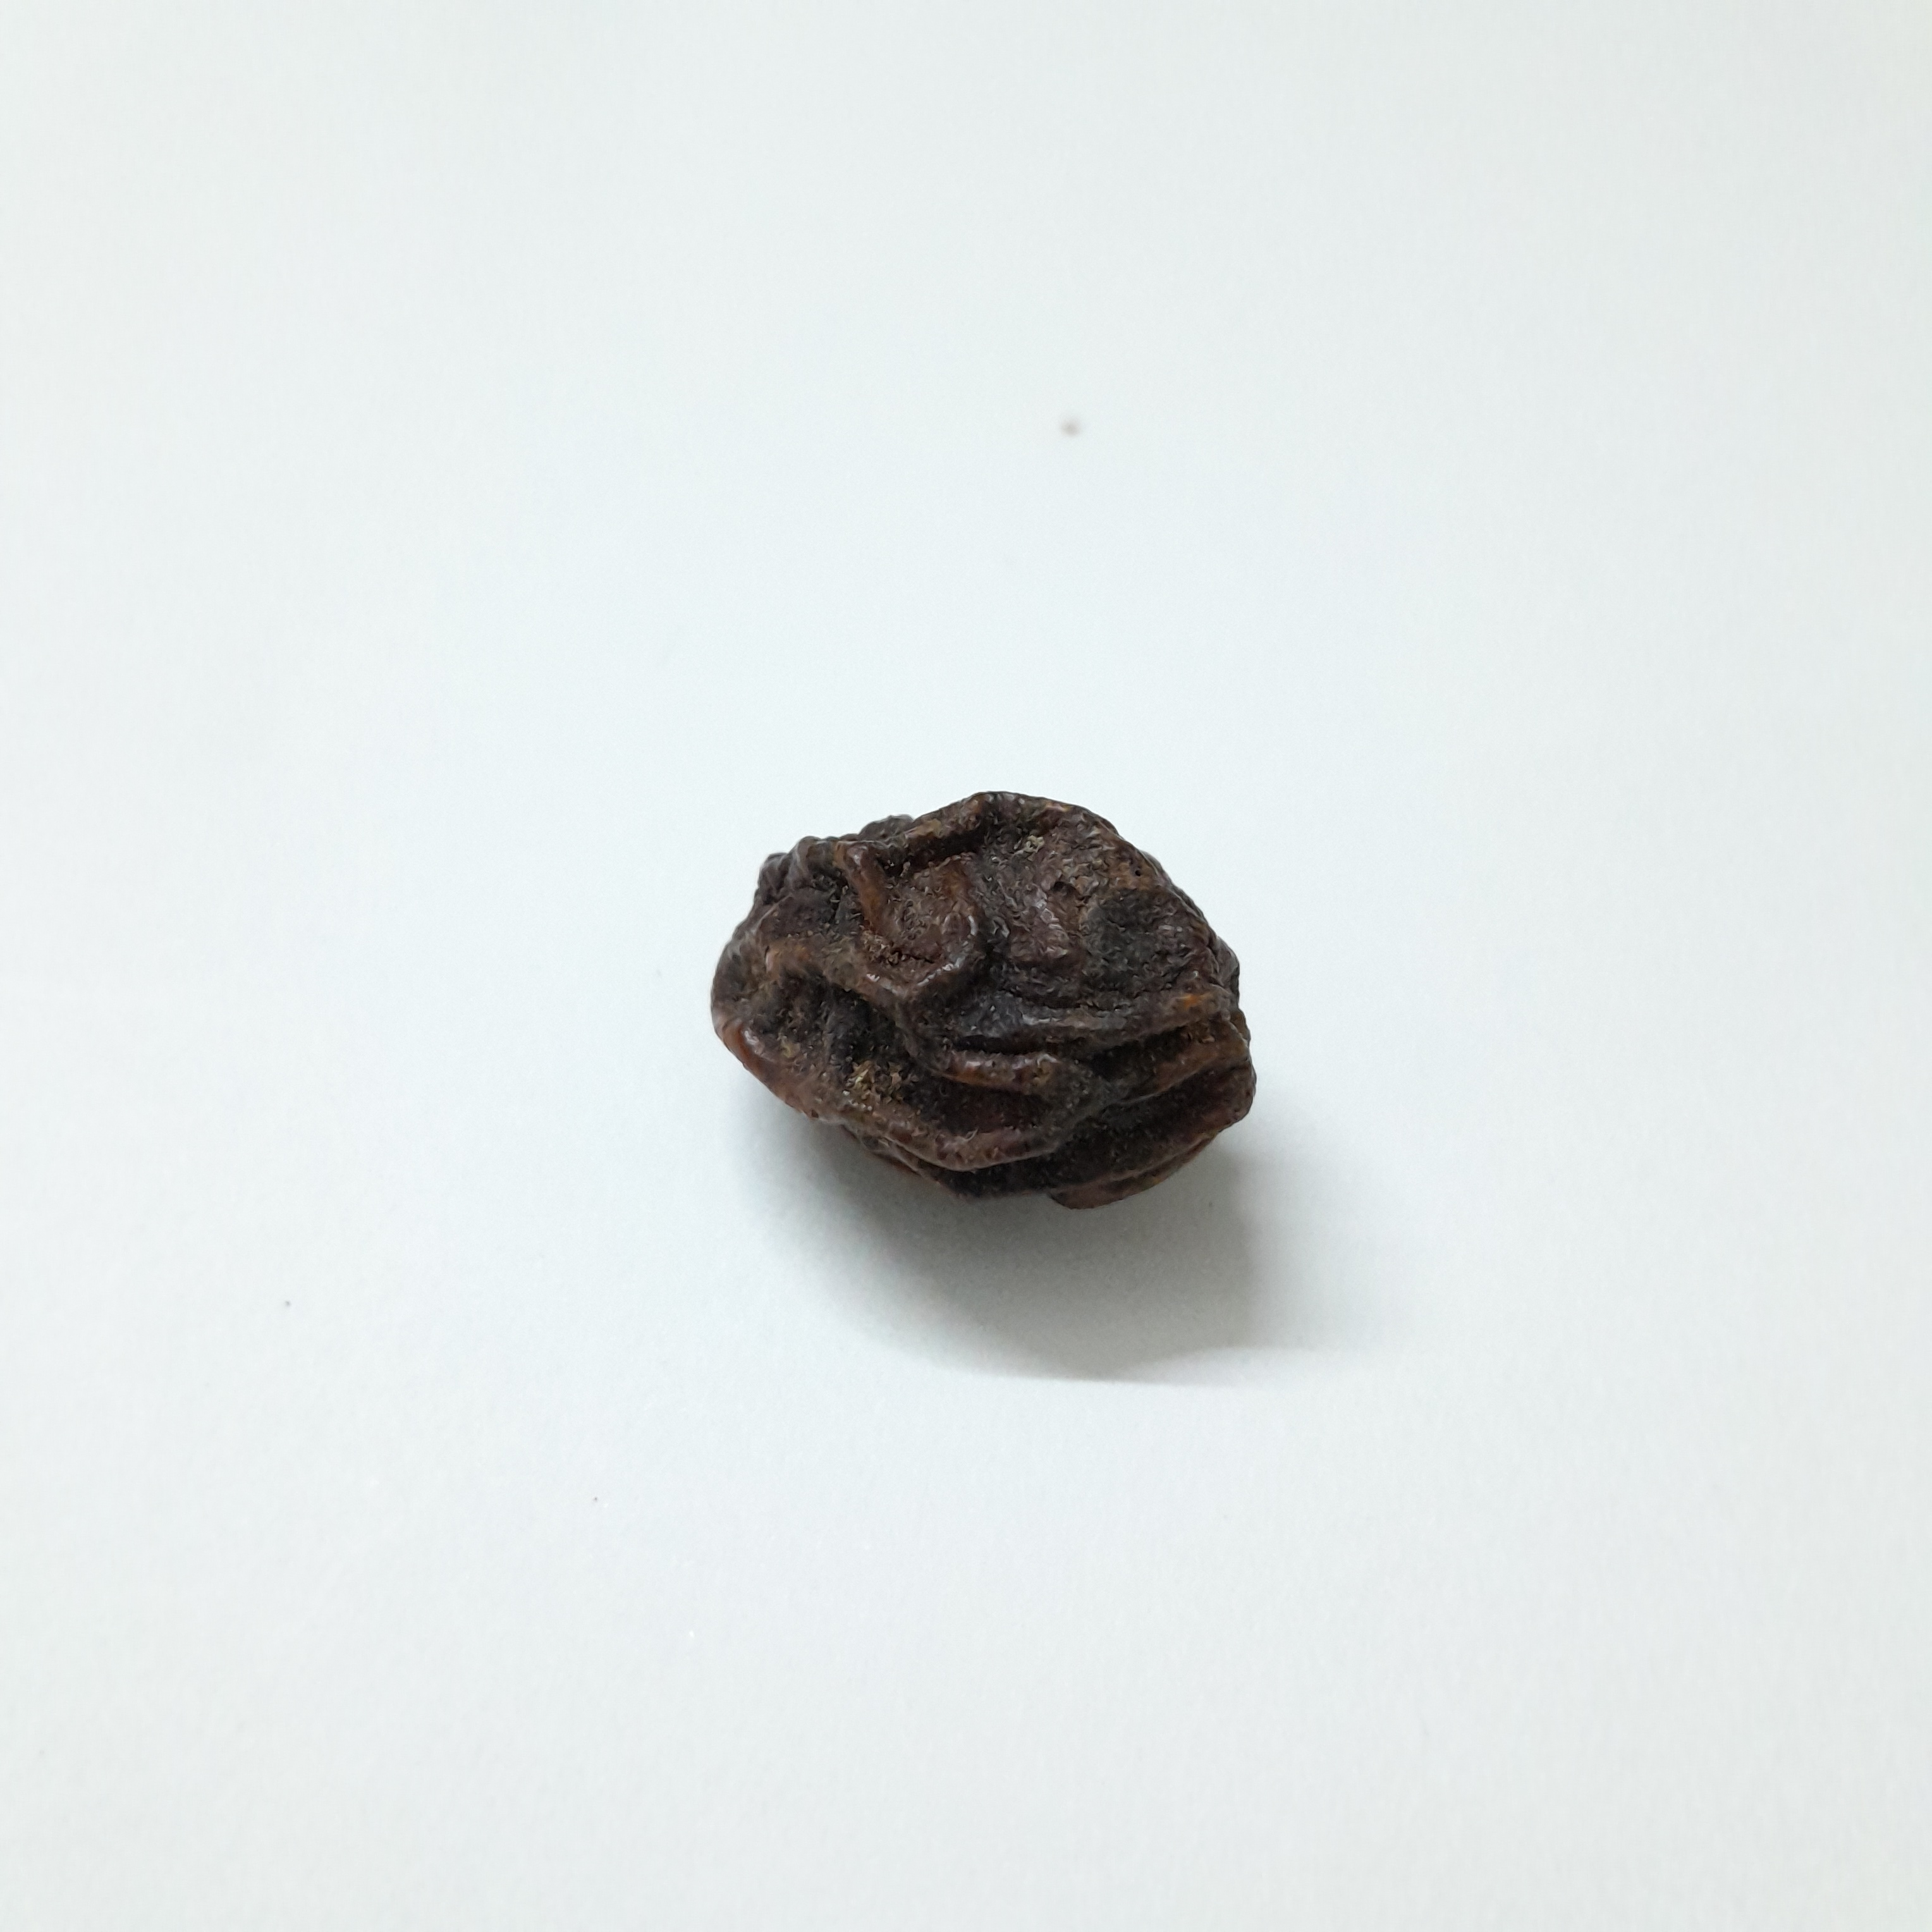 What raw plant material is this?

kadukharik
